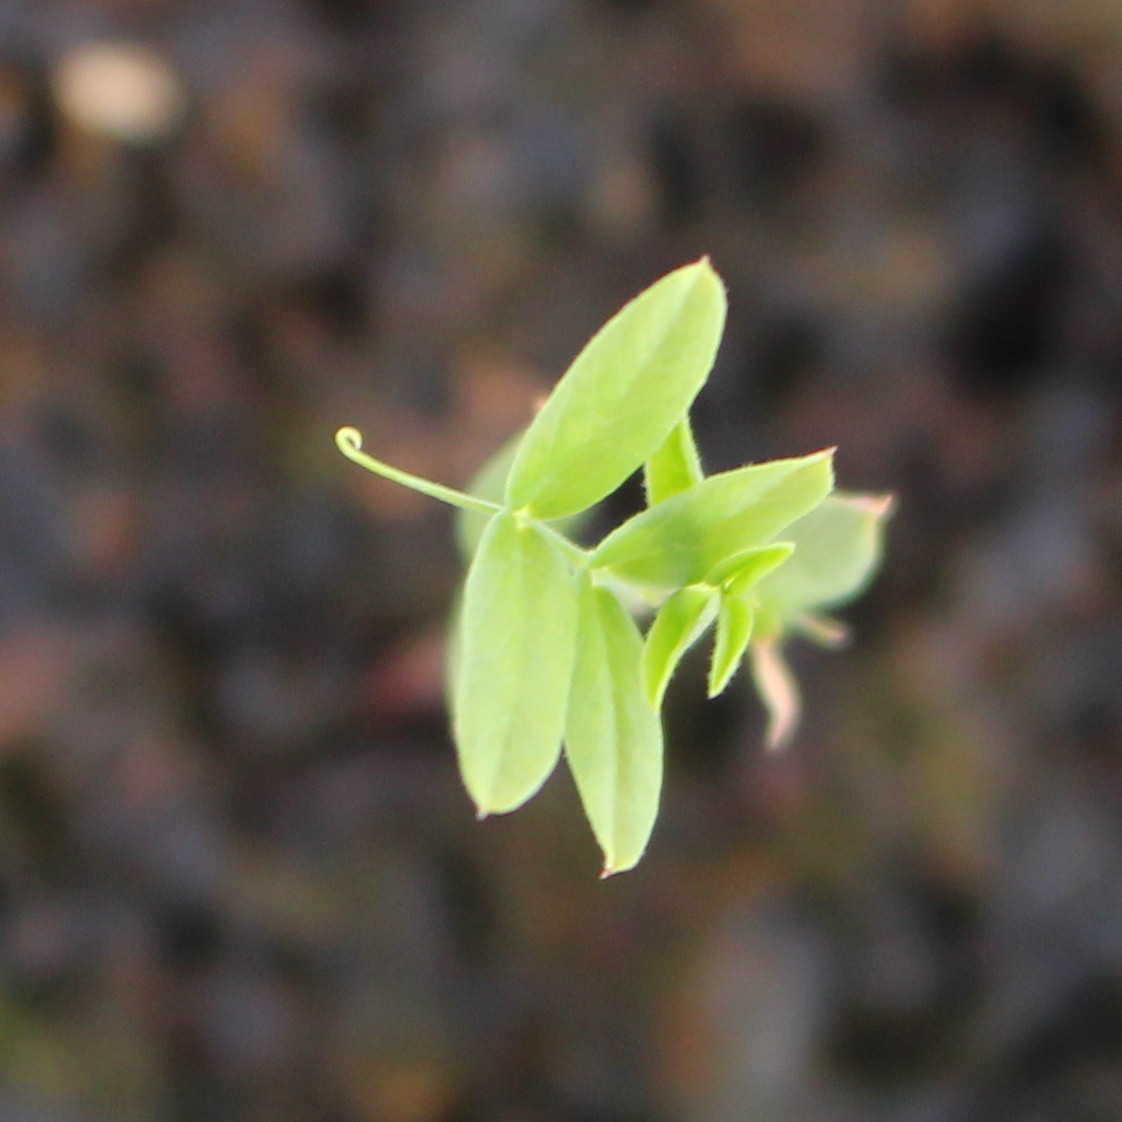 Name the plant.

Vicia sativa
